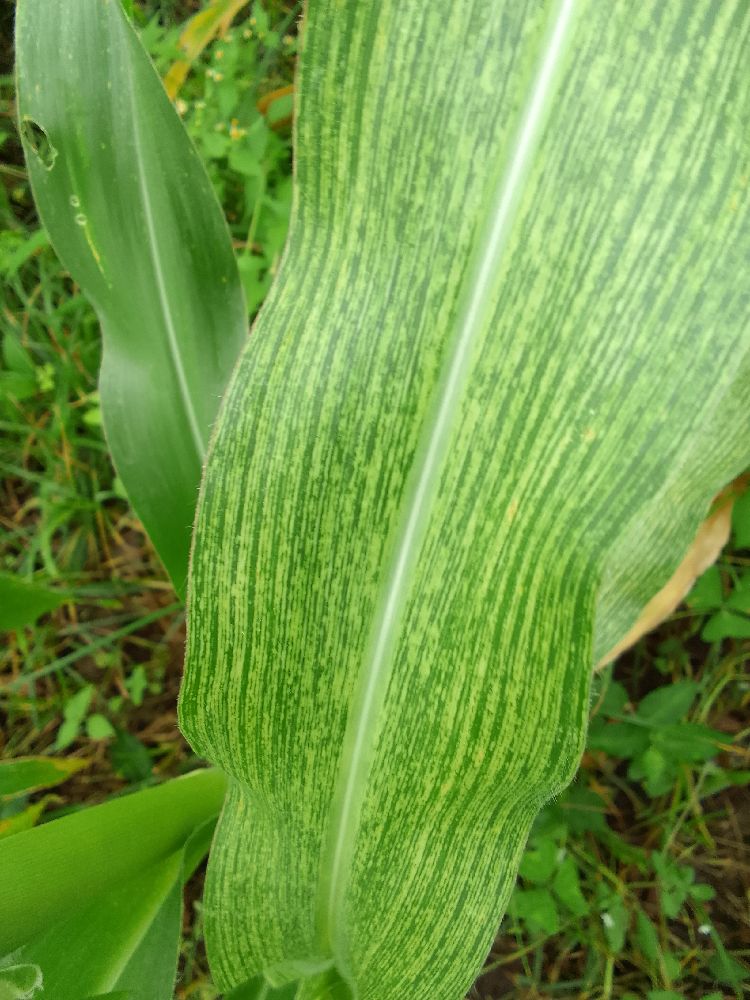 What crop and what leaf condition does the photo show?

maize, maize streak virus
